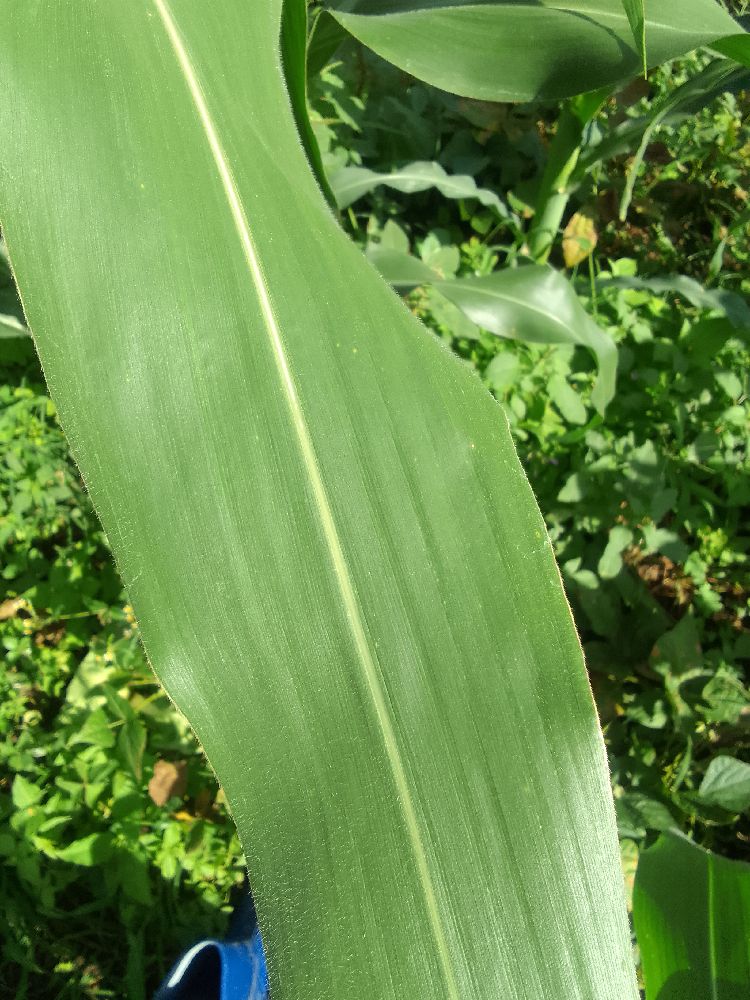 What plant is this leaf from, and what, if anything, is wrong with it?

maize, healthy
